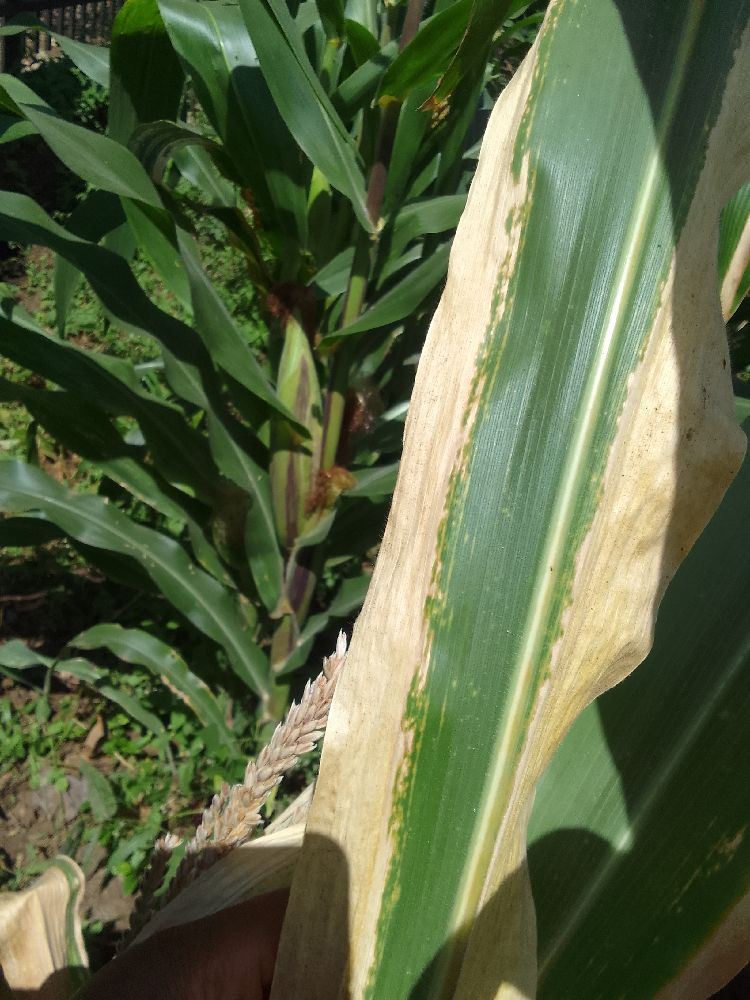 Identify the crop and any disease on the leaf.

maize, maize lethal necrosis
